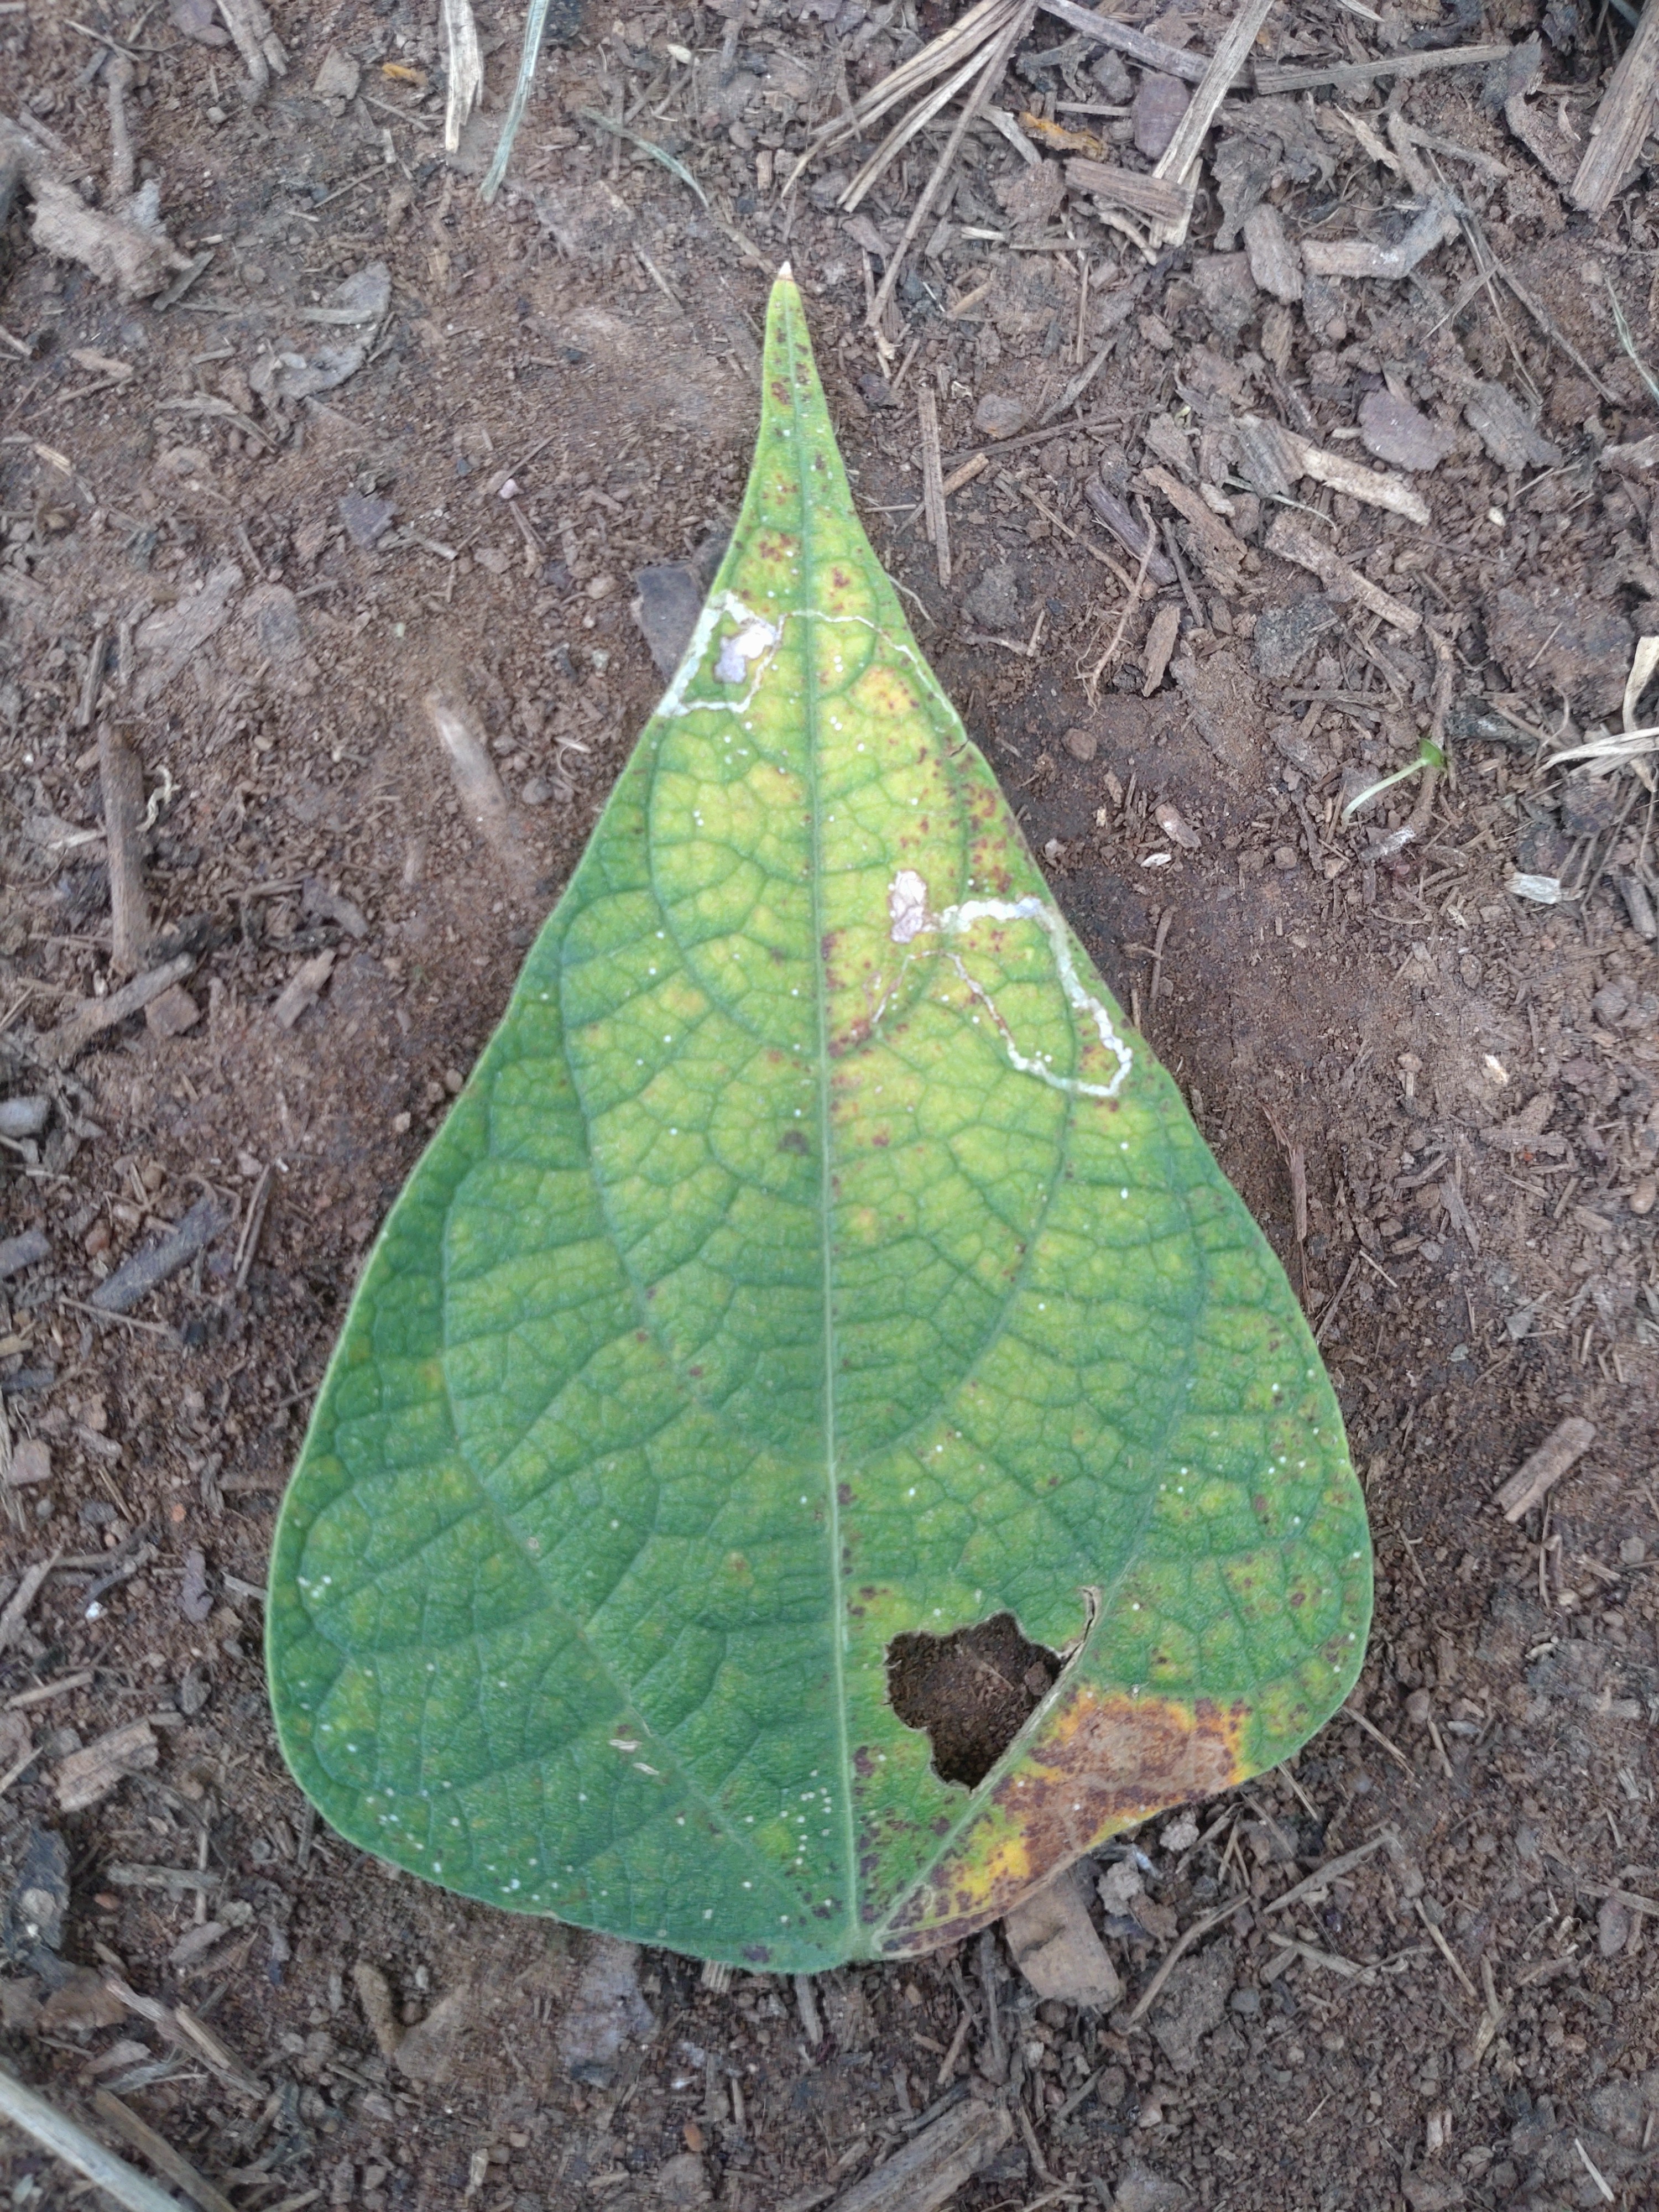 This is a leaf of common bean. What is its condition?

rust
